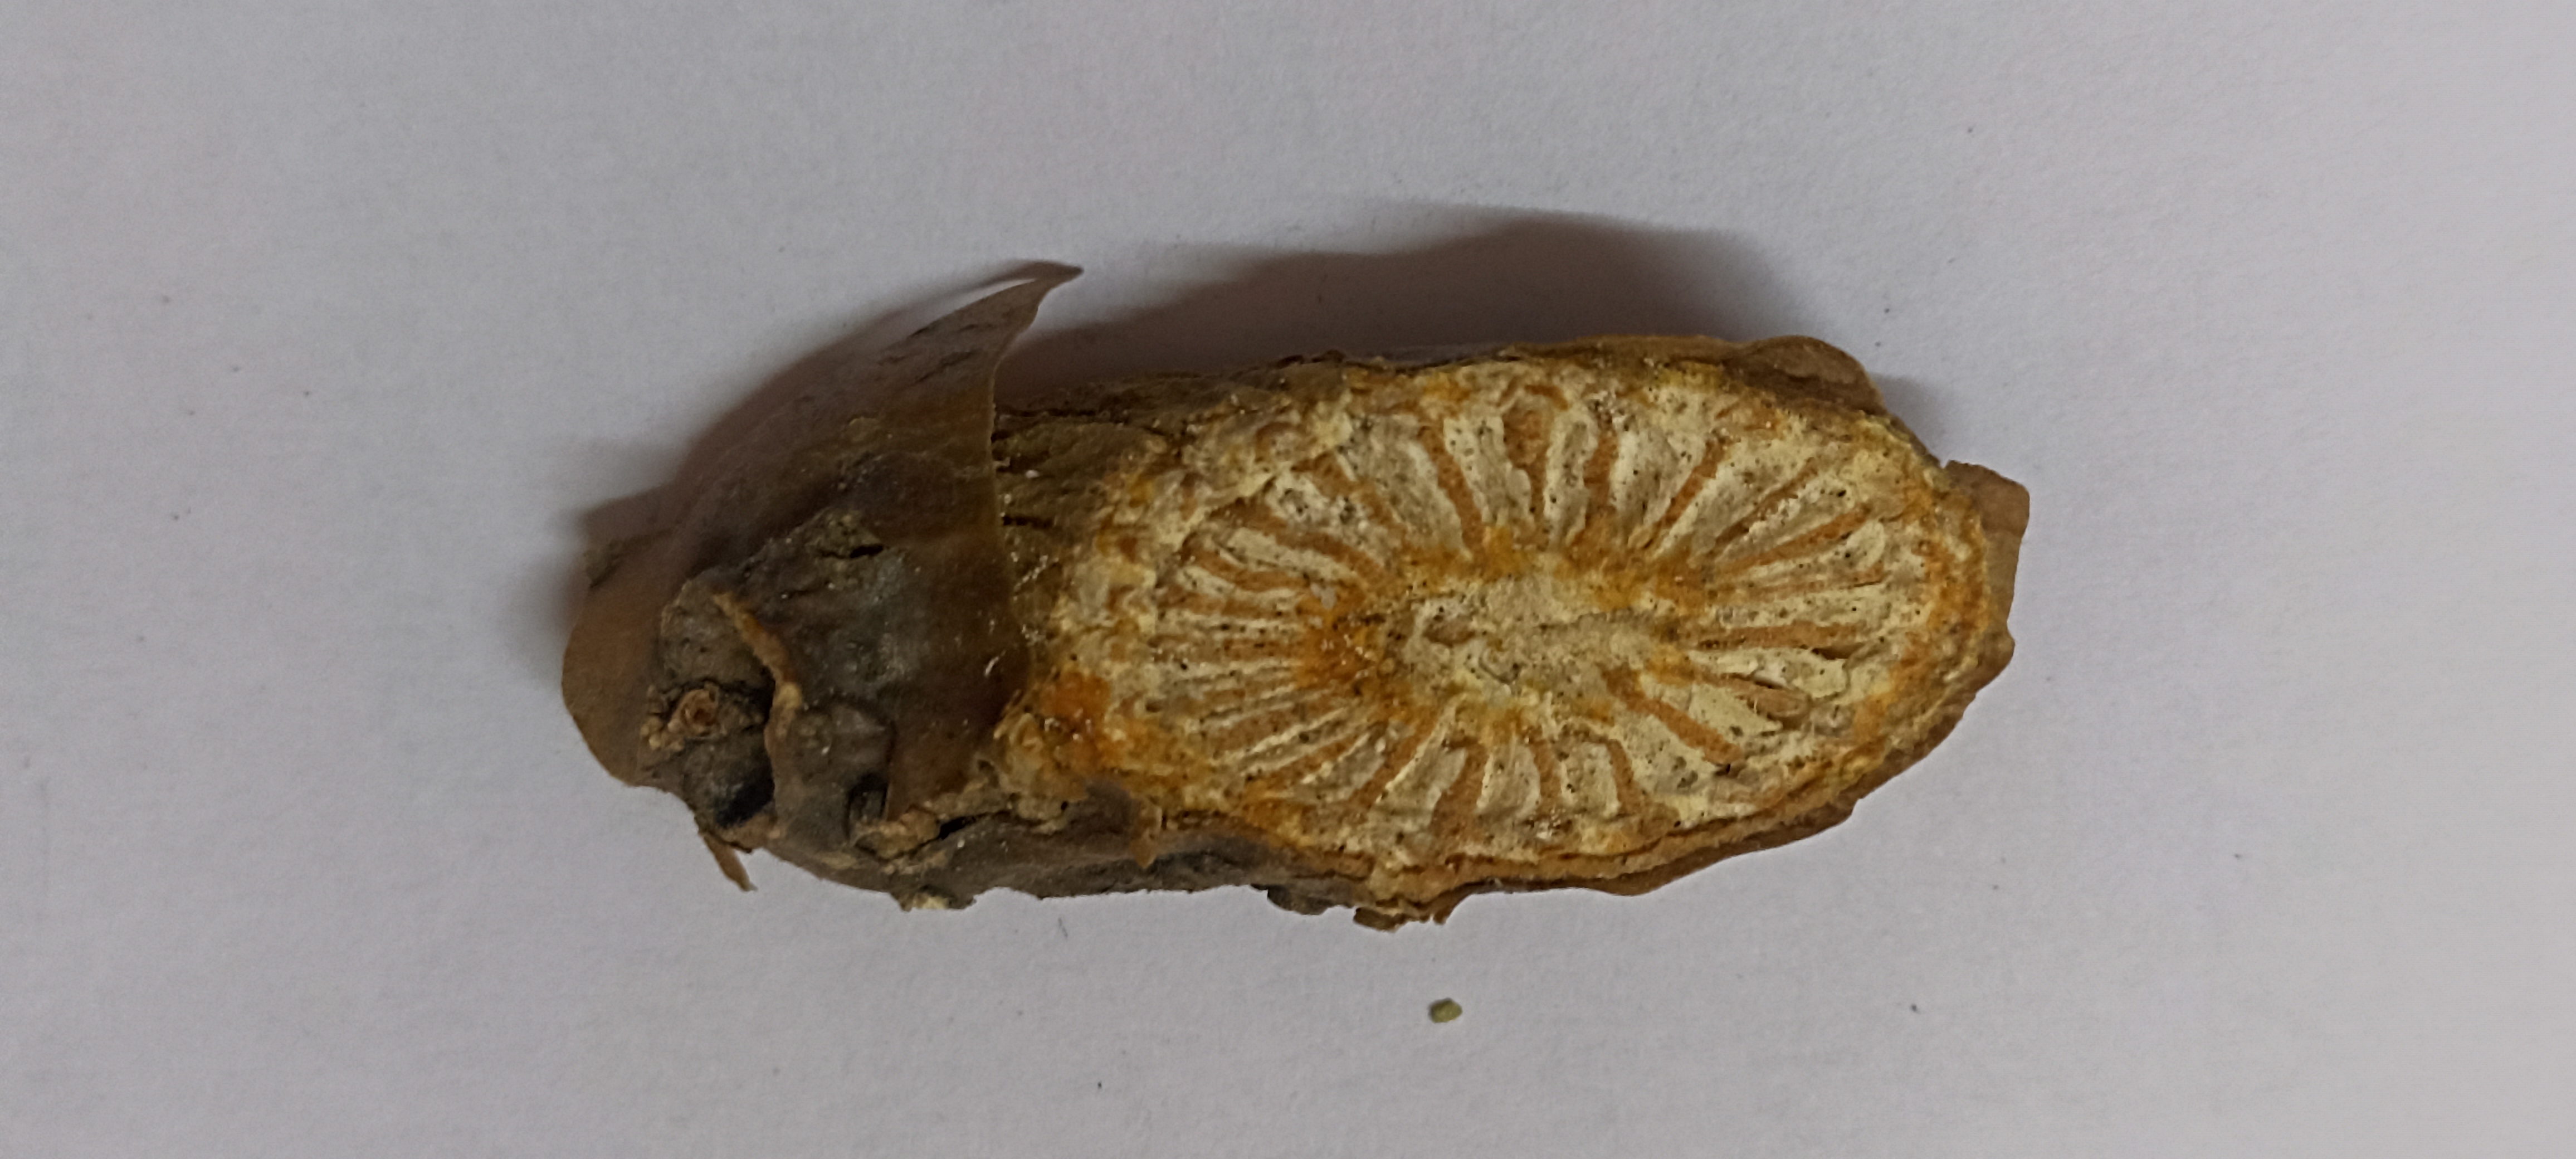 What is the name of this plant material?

gulvel
